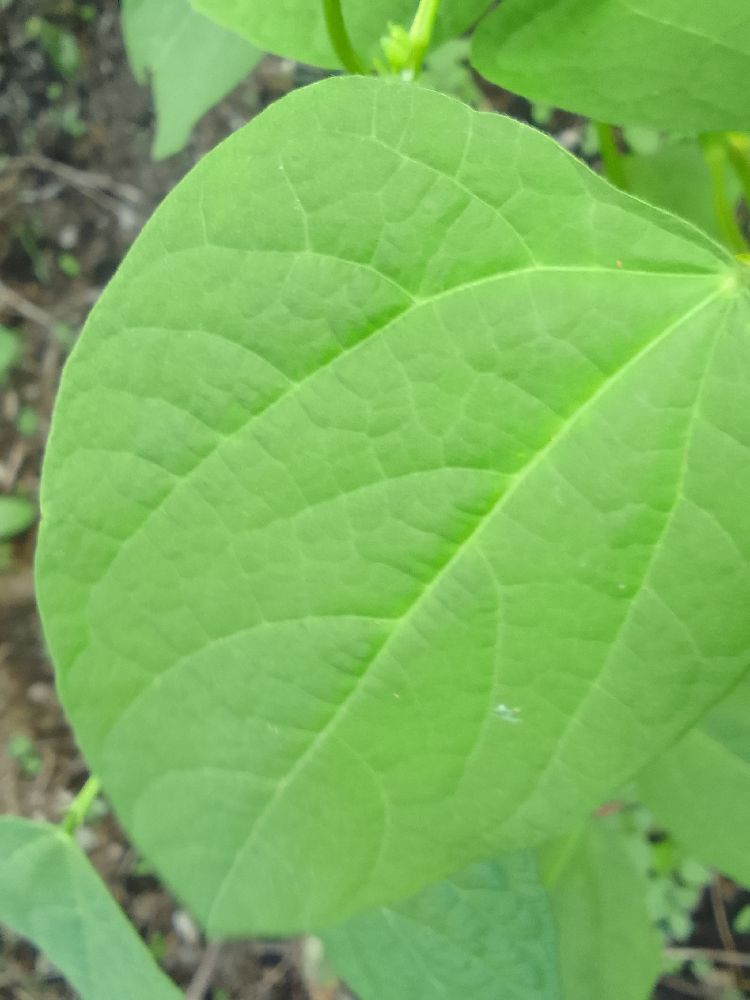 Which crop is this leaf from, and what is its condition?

common bean, healthy
